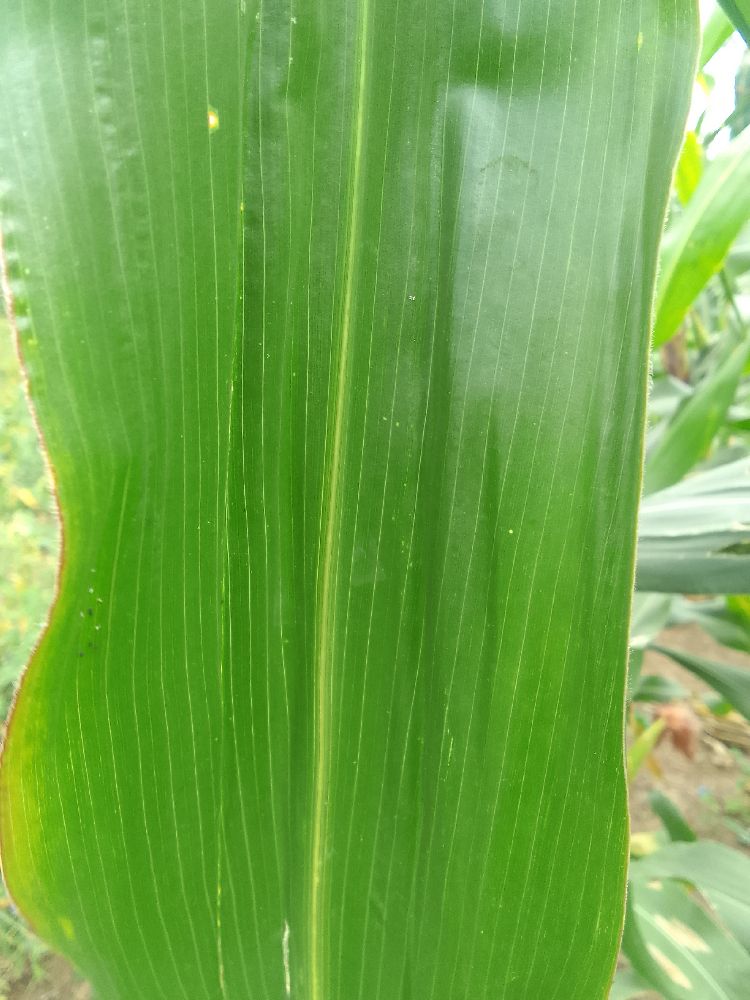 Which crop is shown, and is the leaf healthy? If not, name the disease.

maize, healthy
